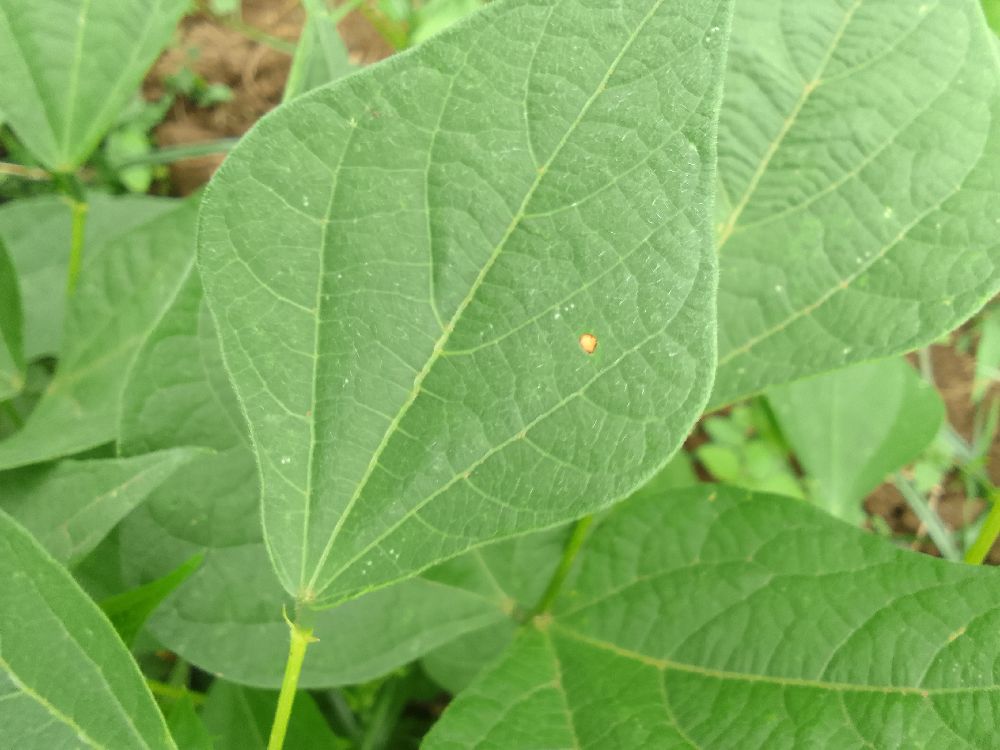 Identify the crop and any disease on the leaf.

common bean, healthy
